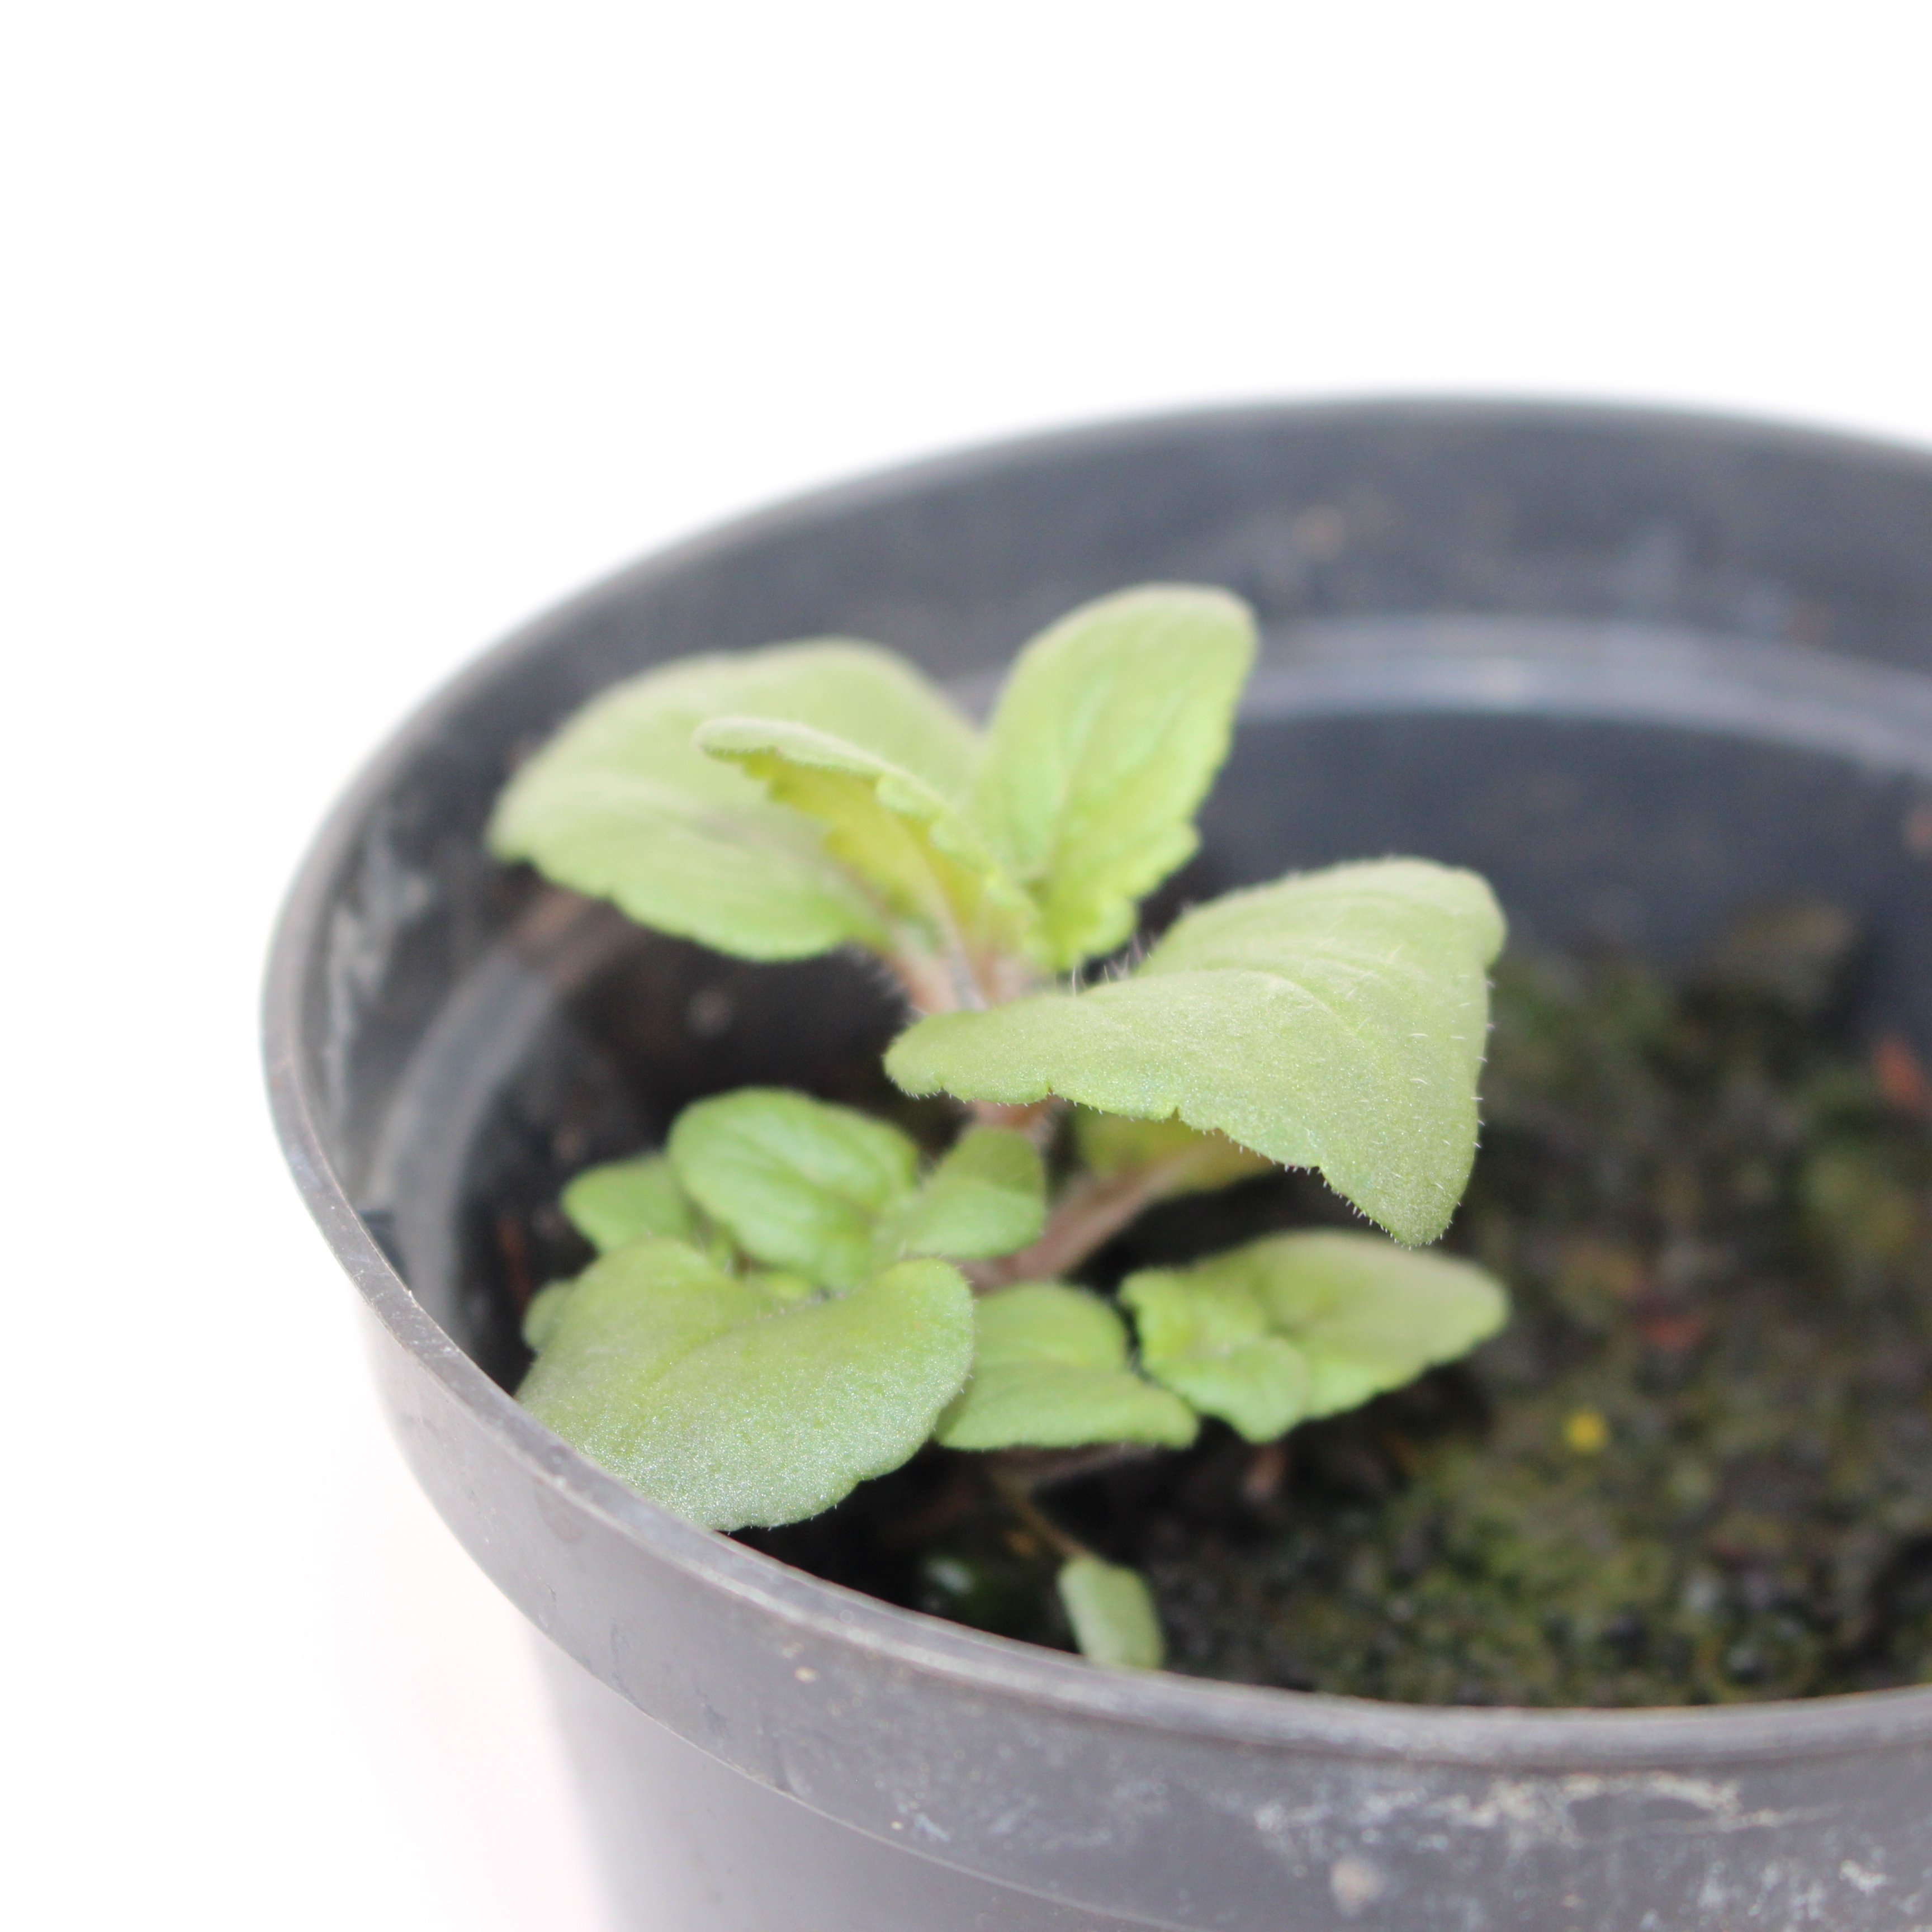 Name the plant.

Veronica persica
